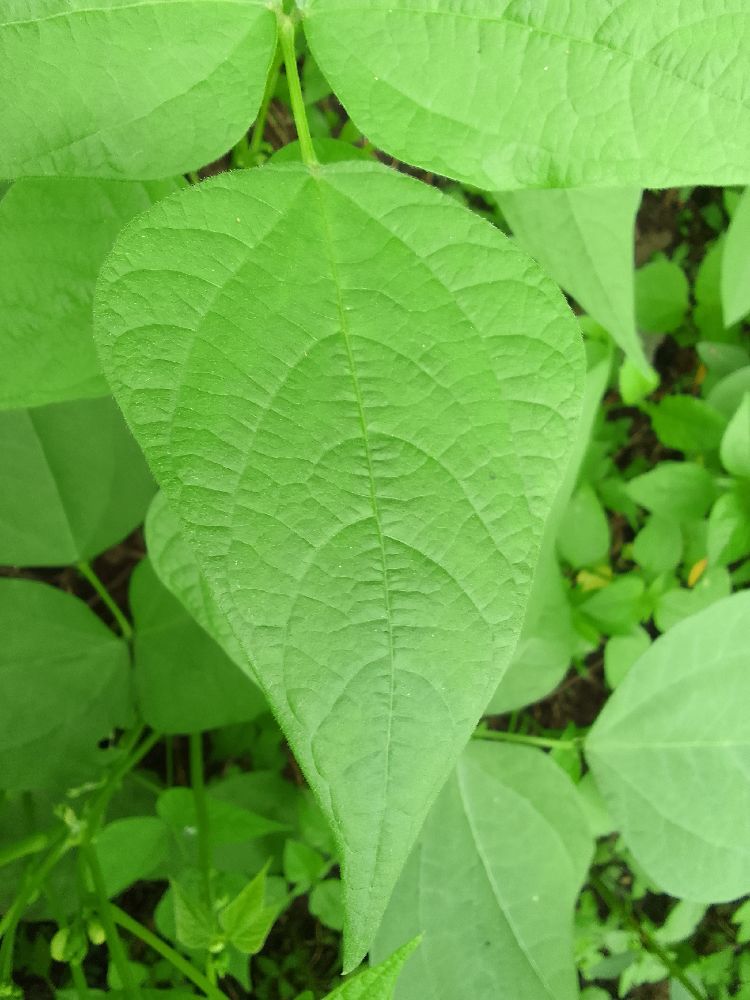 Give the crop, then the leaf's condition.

common bean, healthy
